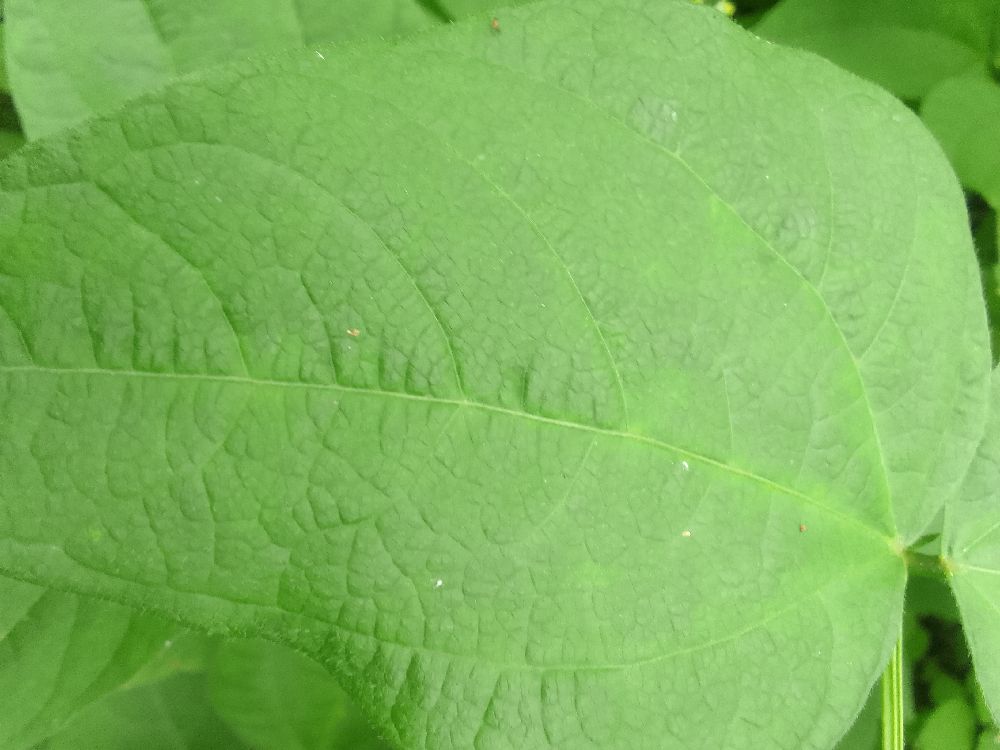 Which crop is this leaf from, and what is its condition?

common bean, healthy
